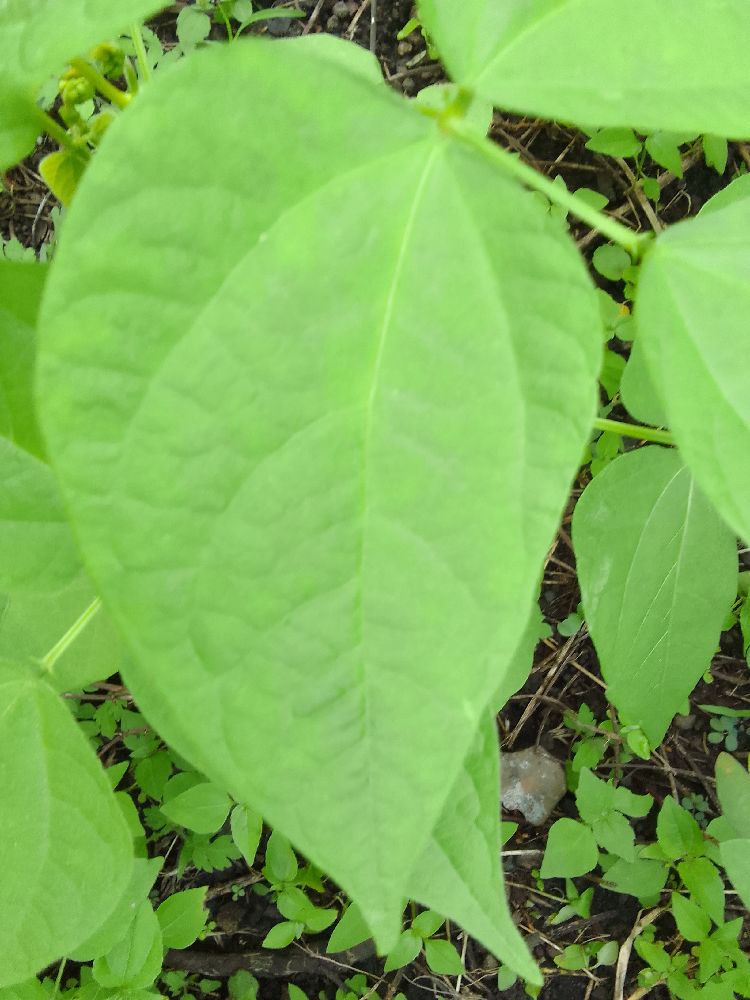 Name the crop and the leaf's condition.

common bean, healthy
